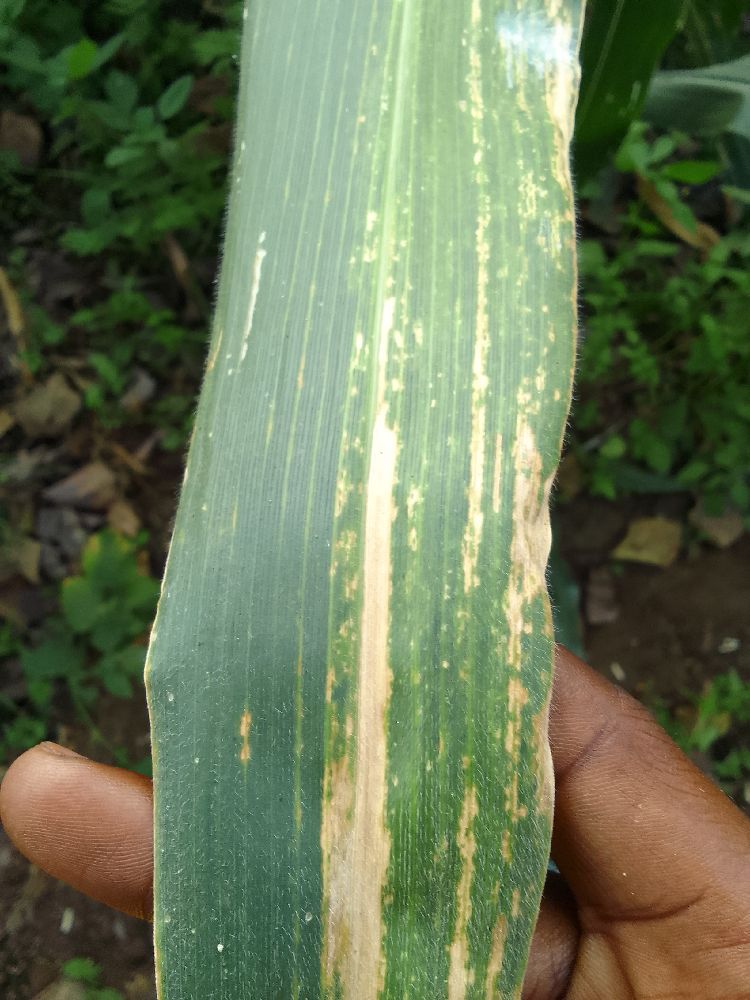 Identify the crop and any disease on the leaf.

maize, maize lethal necrosis
